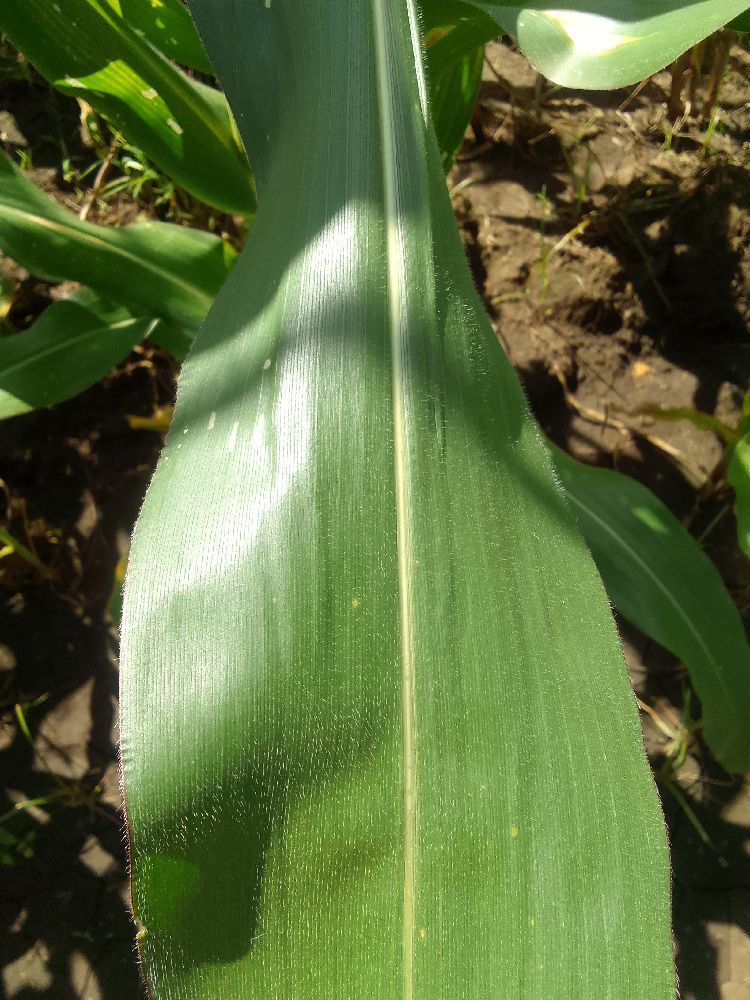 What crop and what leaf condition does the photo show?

maize, healthy
